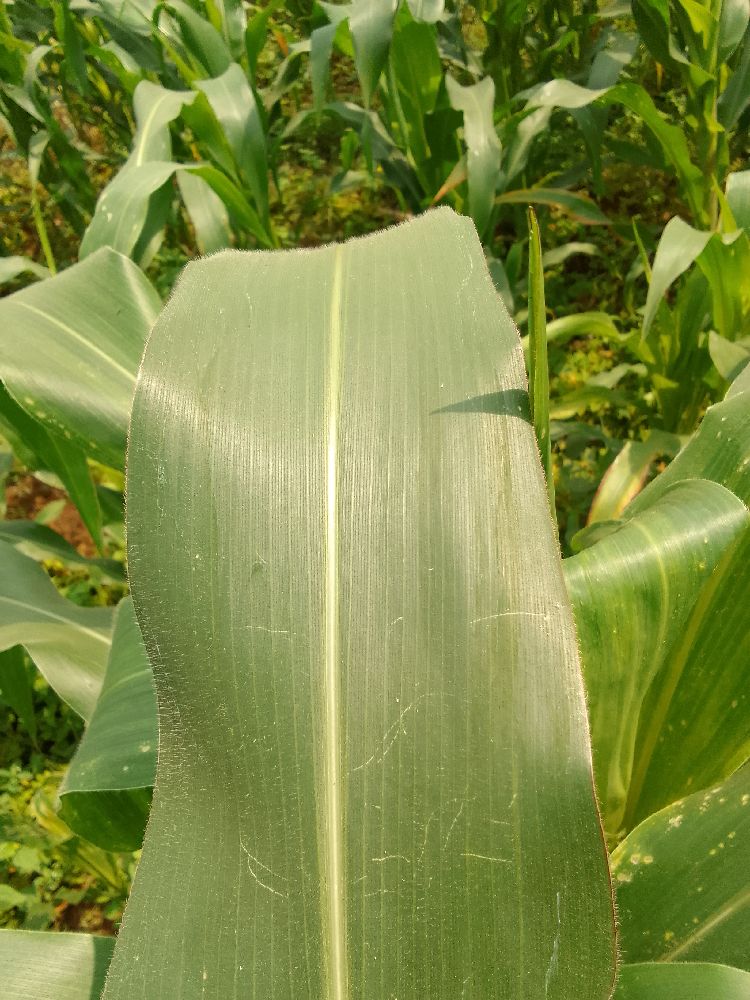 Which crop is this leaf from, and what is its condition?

maize, healthy
